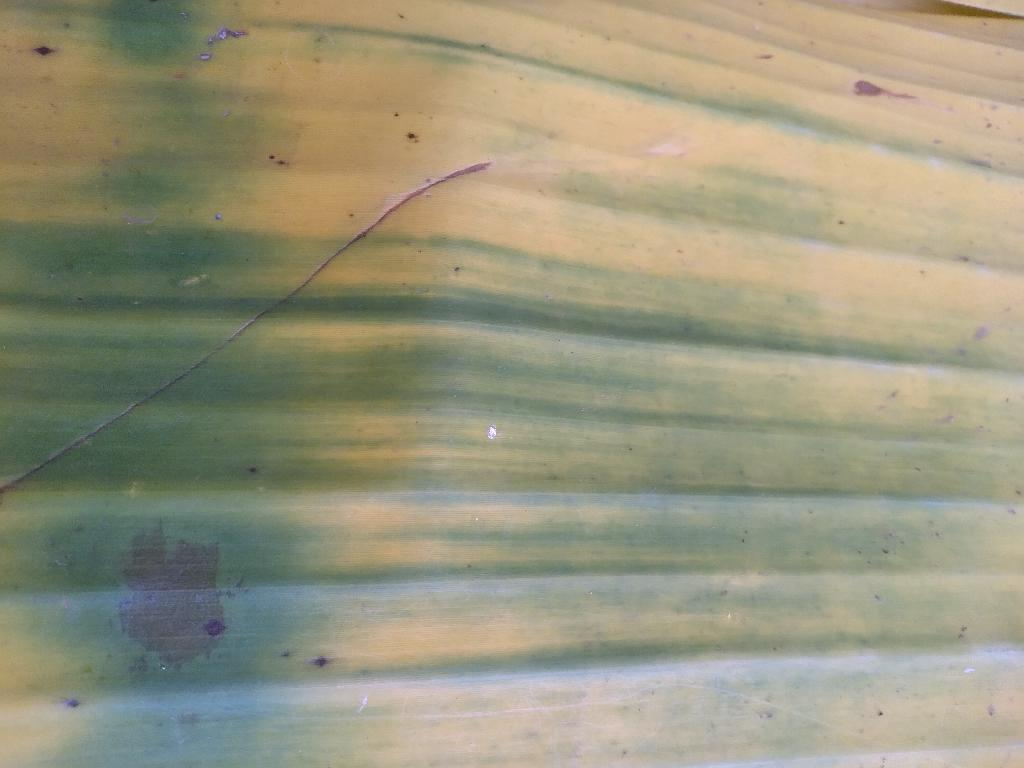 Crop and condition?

banana, fusarium wilt race 1
